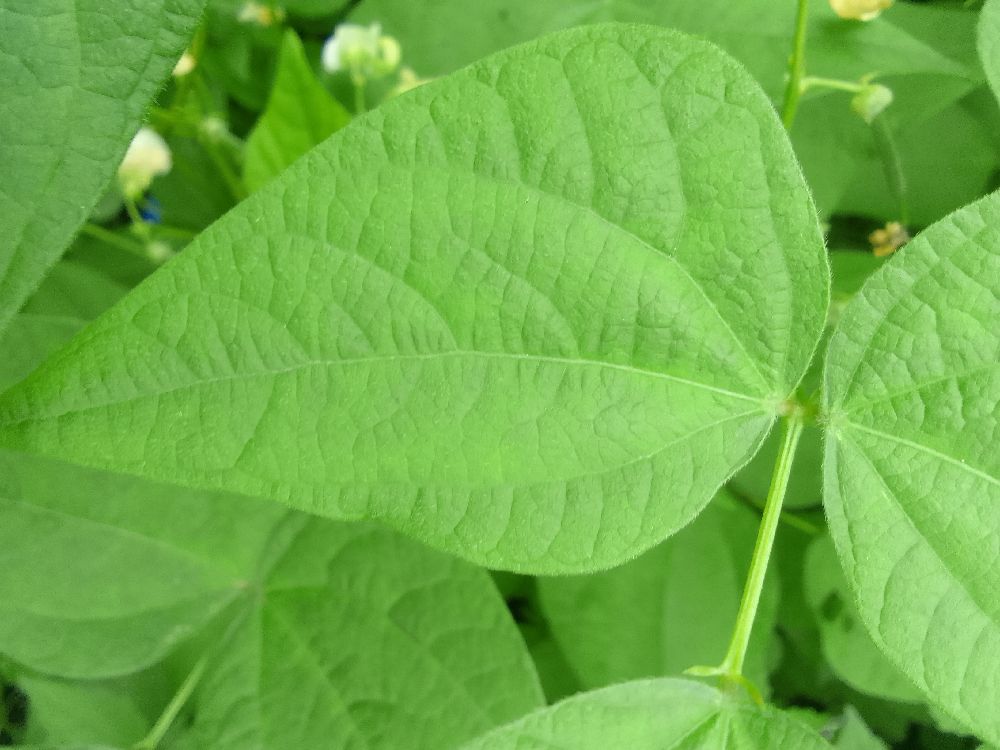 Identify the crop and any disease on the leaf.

common bean, healthy
